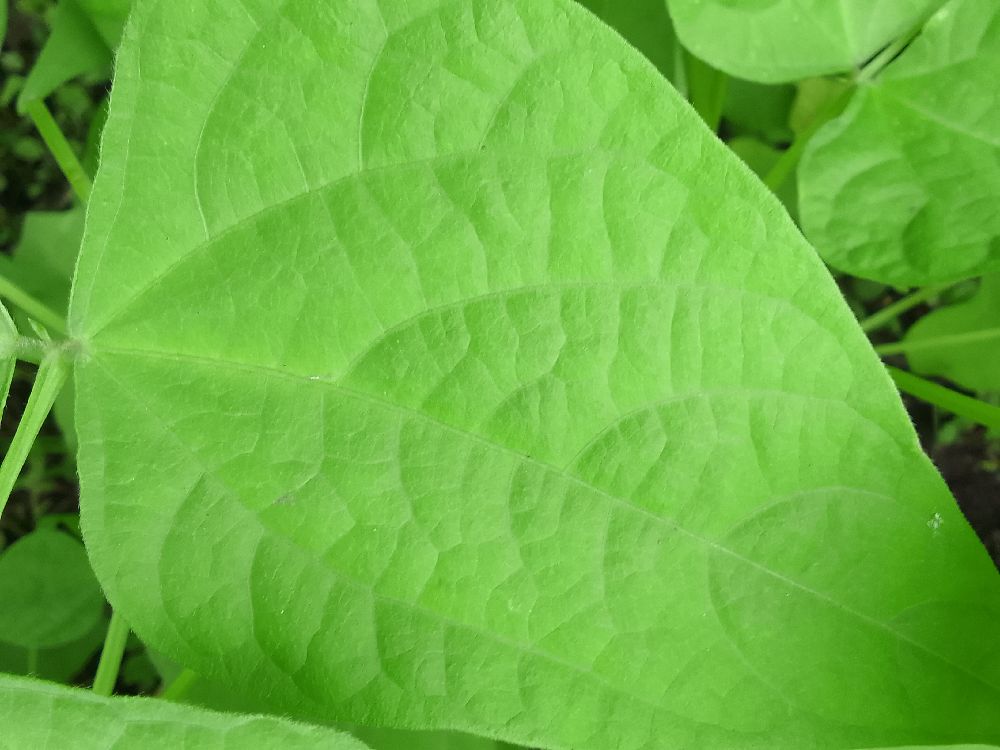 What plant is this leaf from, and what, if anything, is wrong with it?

common bean, healthy
